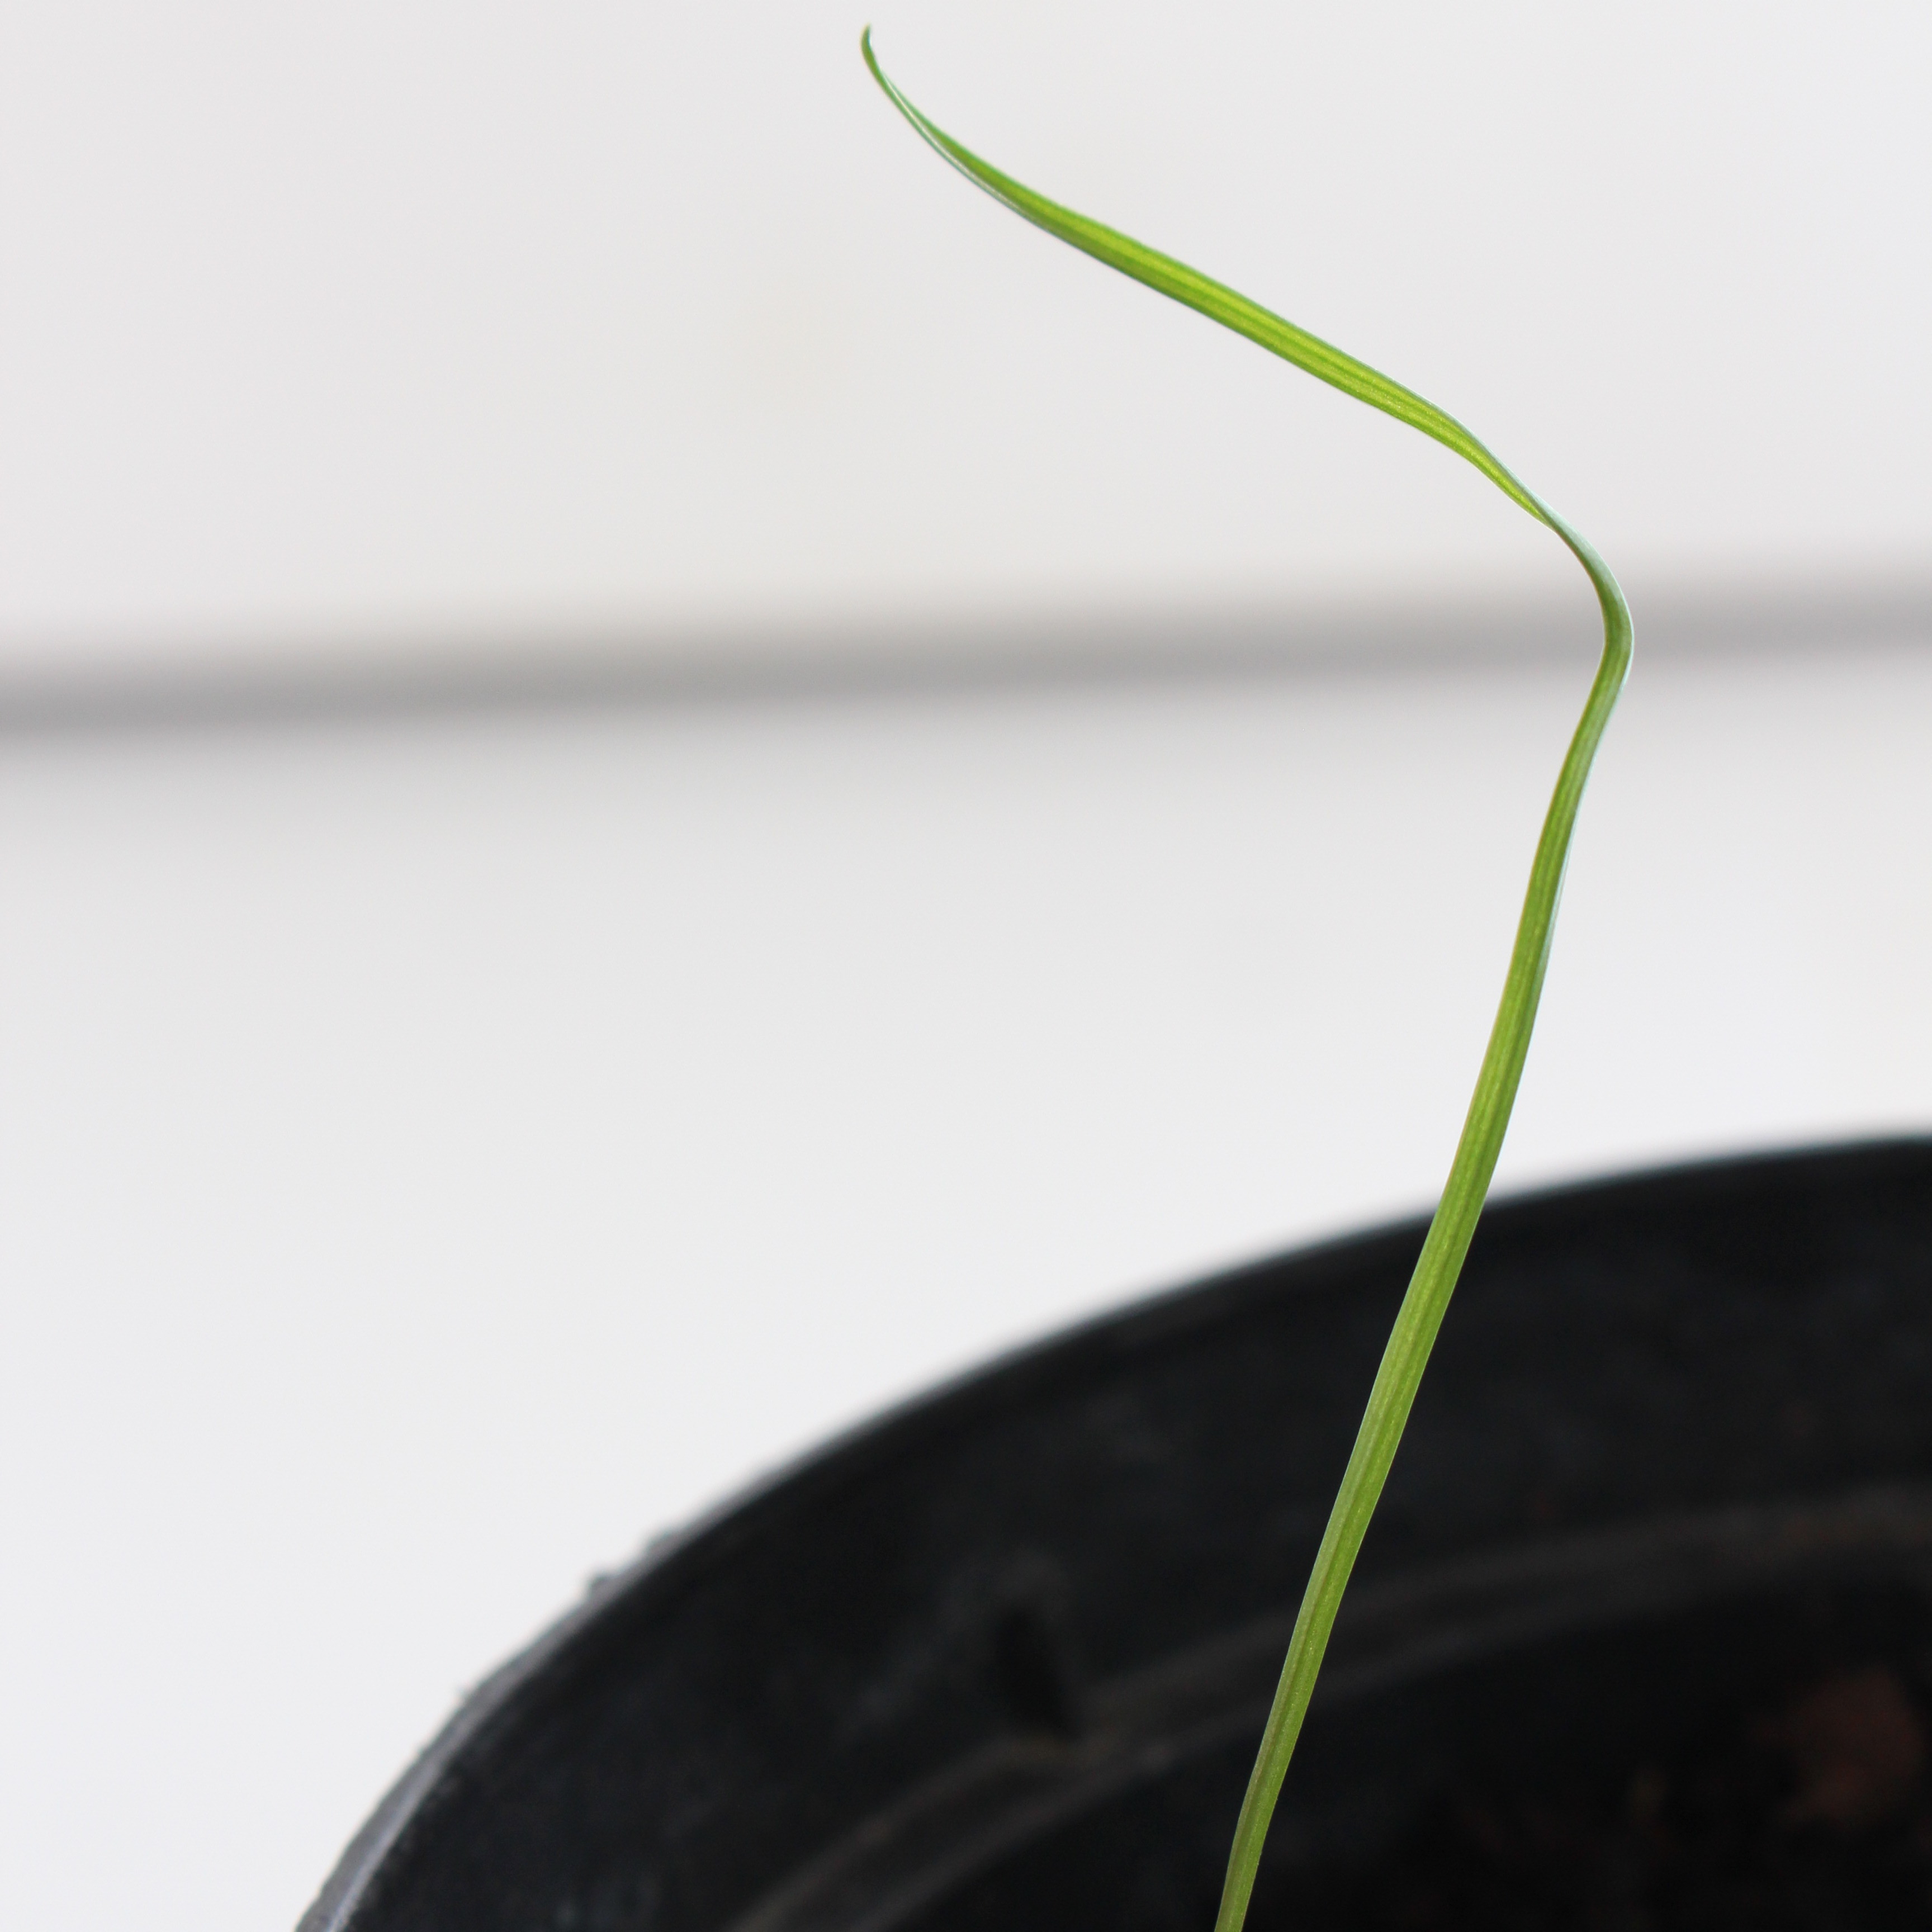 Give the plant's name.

Lolium multiflorum
